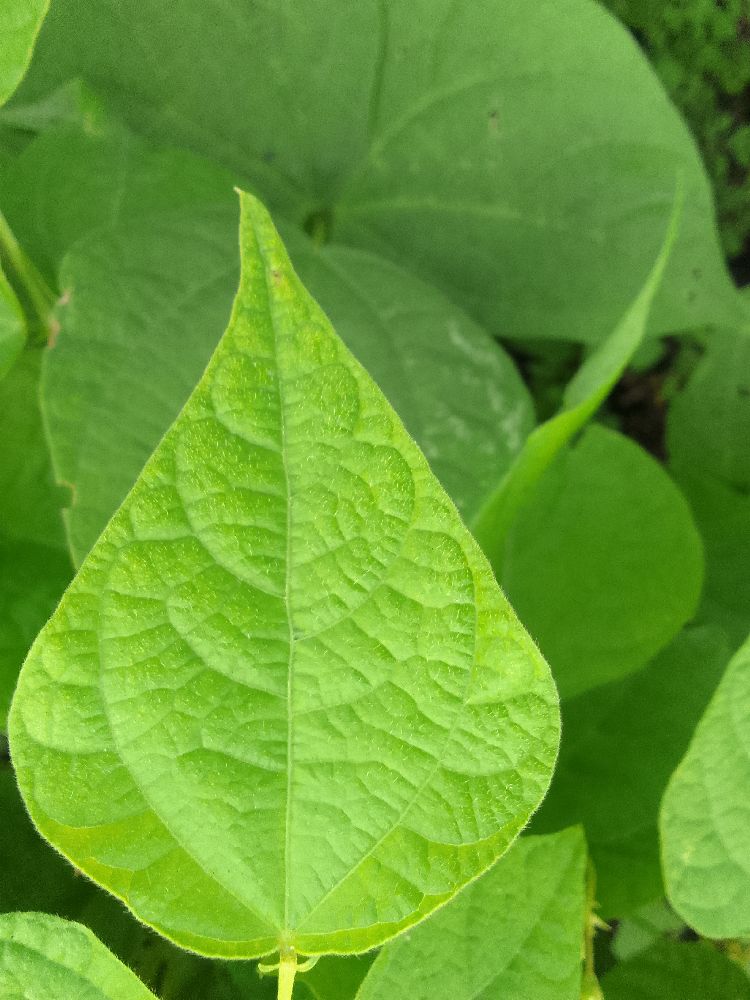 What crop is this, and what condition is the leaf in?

common bean, healthy
